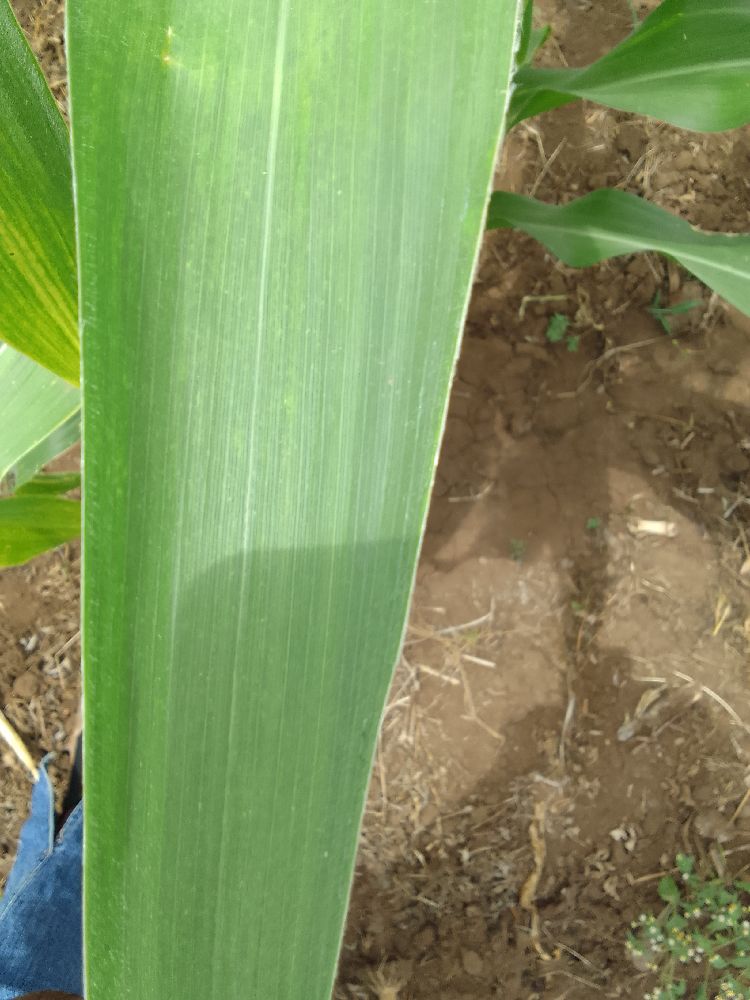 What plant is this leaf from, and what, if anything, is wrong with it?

maize, maize lethal necrosis
